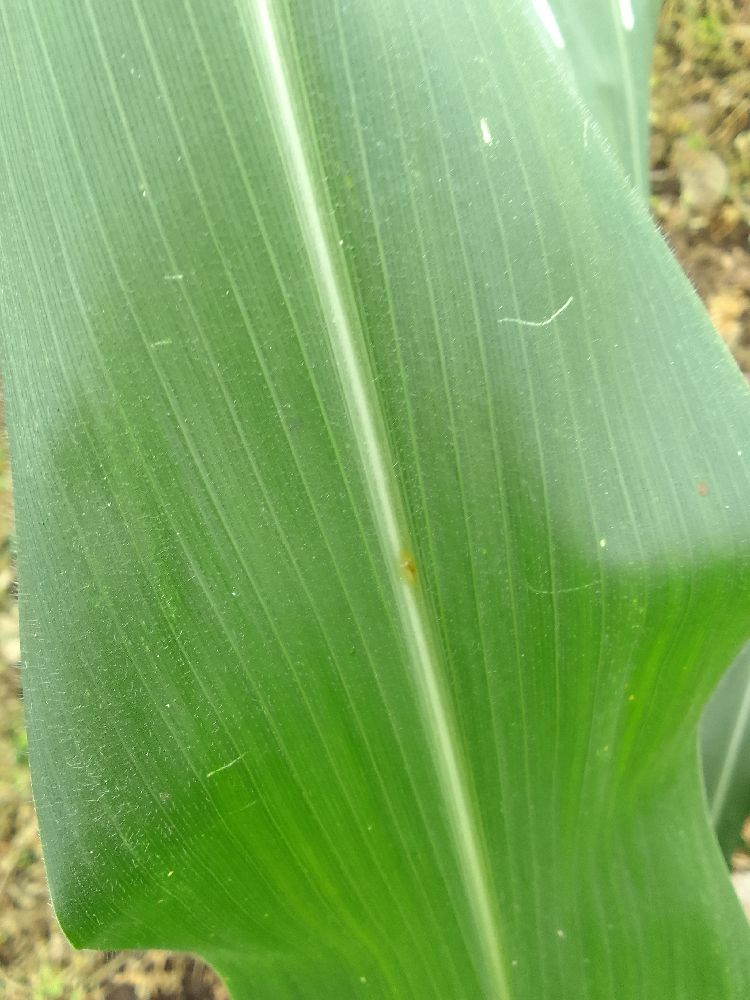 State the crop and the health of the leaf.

maize, healthy
